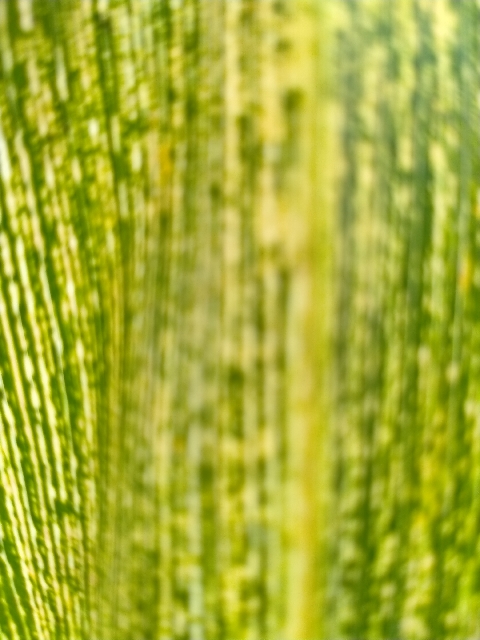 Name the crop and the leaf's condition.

maize, maize streak virus
